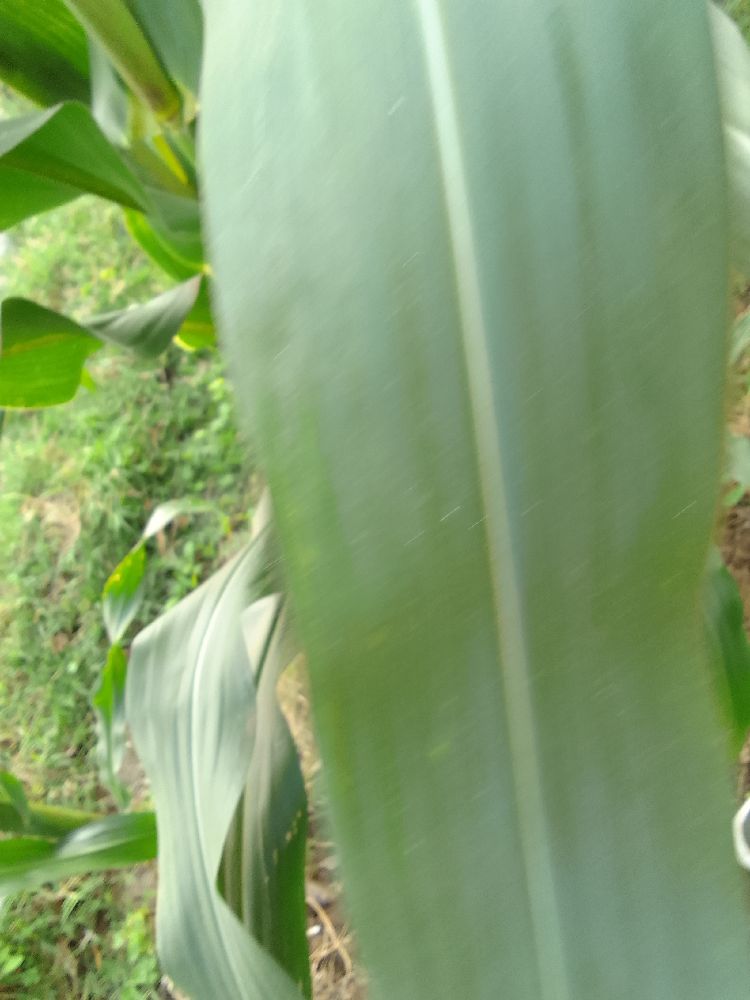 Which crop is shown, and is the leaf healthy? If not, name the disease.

maize, healthy
